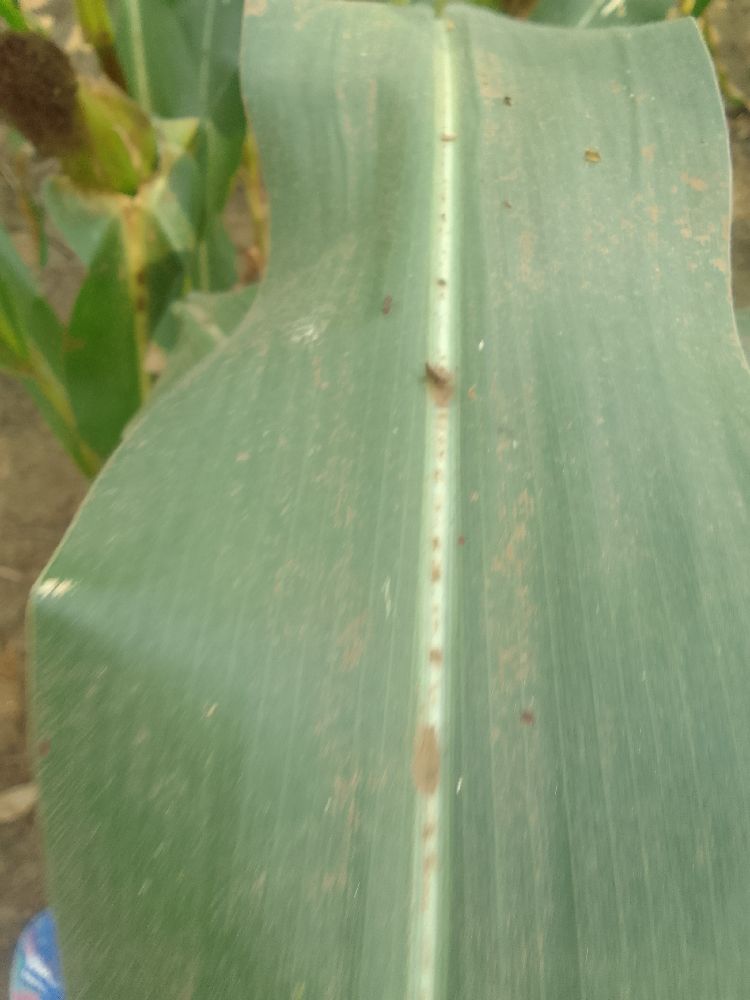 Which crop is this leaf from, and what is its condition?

maize, healthy
